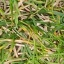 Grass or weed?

grass
